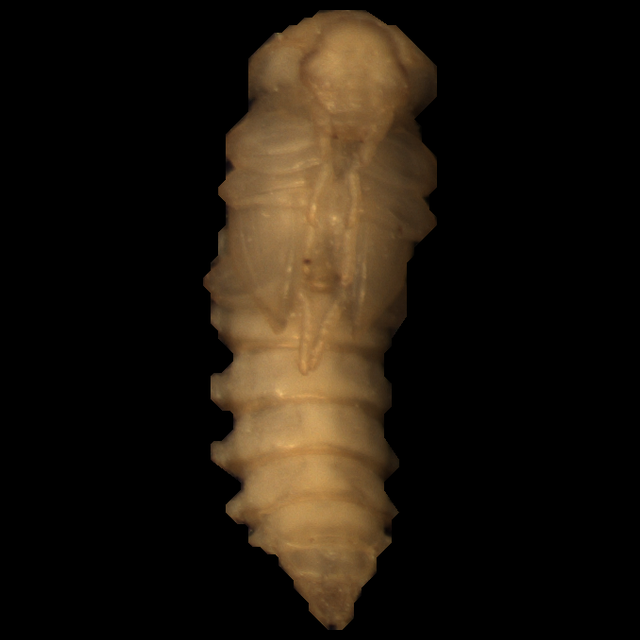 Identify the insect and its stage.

mealworm pupa
